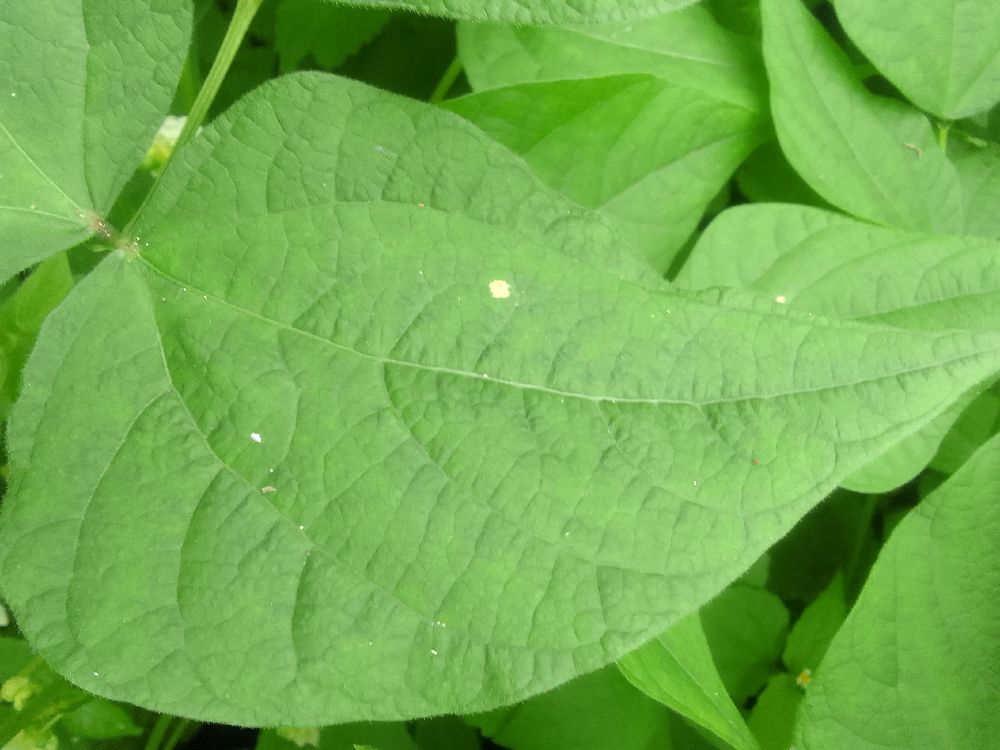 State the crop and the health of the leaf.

common bean, healthy
